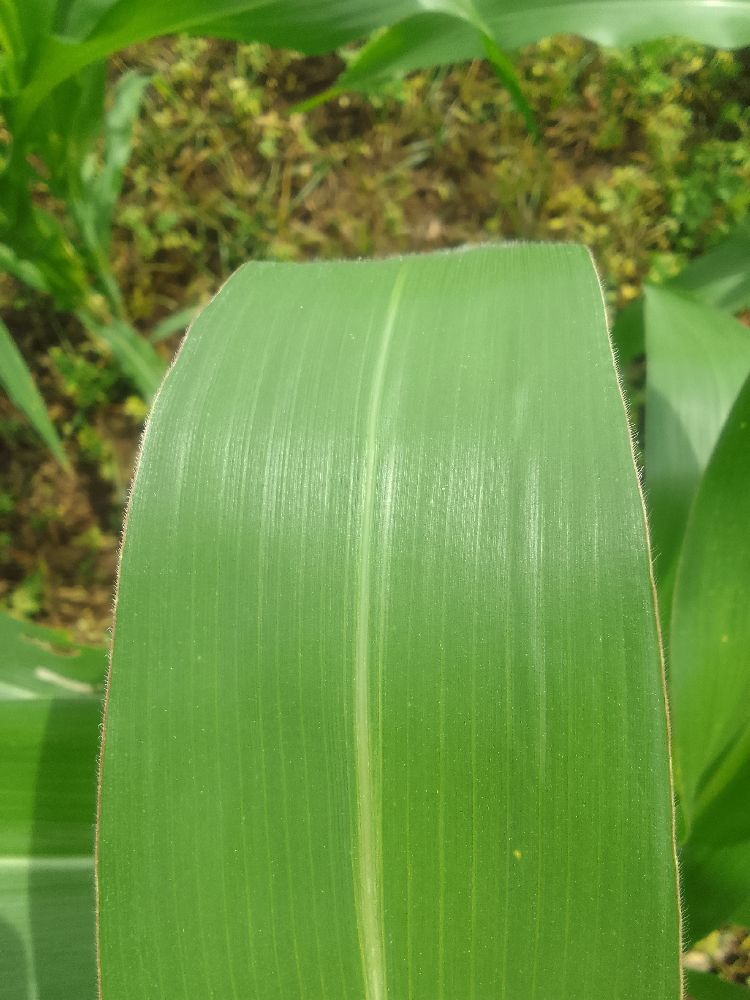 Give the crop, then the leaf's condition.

maize, healthy
